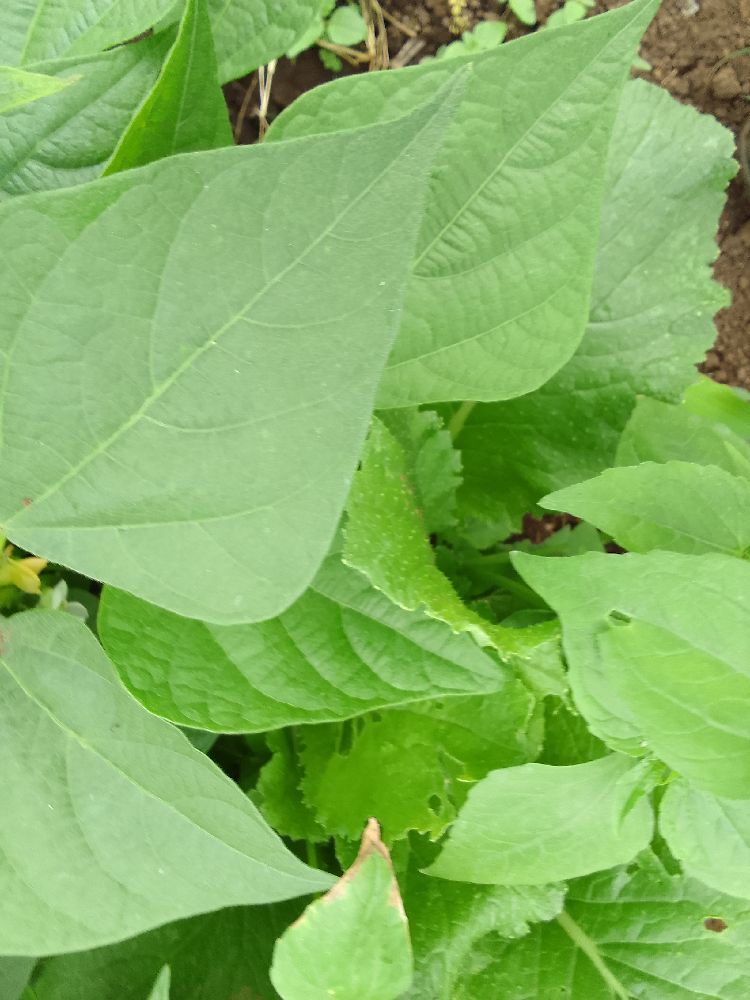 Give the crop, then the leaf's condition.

common bean, healthy
